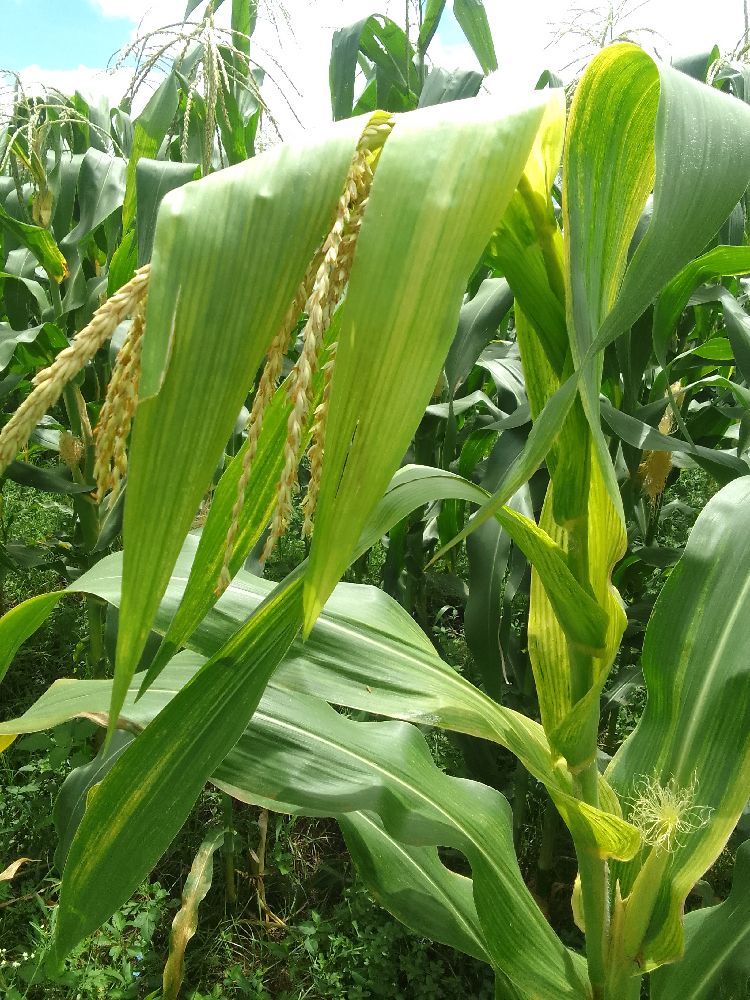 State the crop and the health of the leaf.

common bean, bean rust
